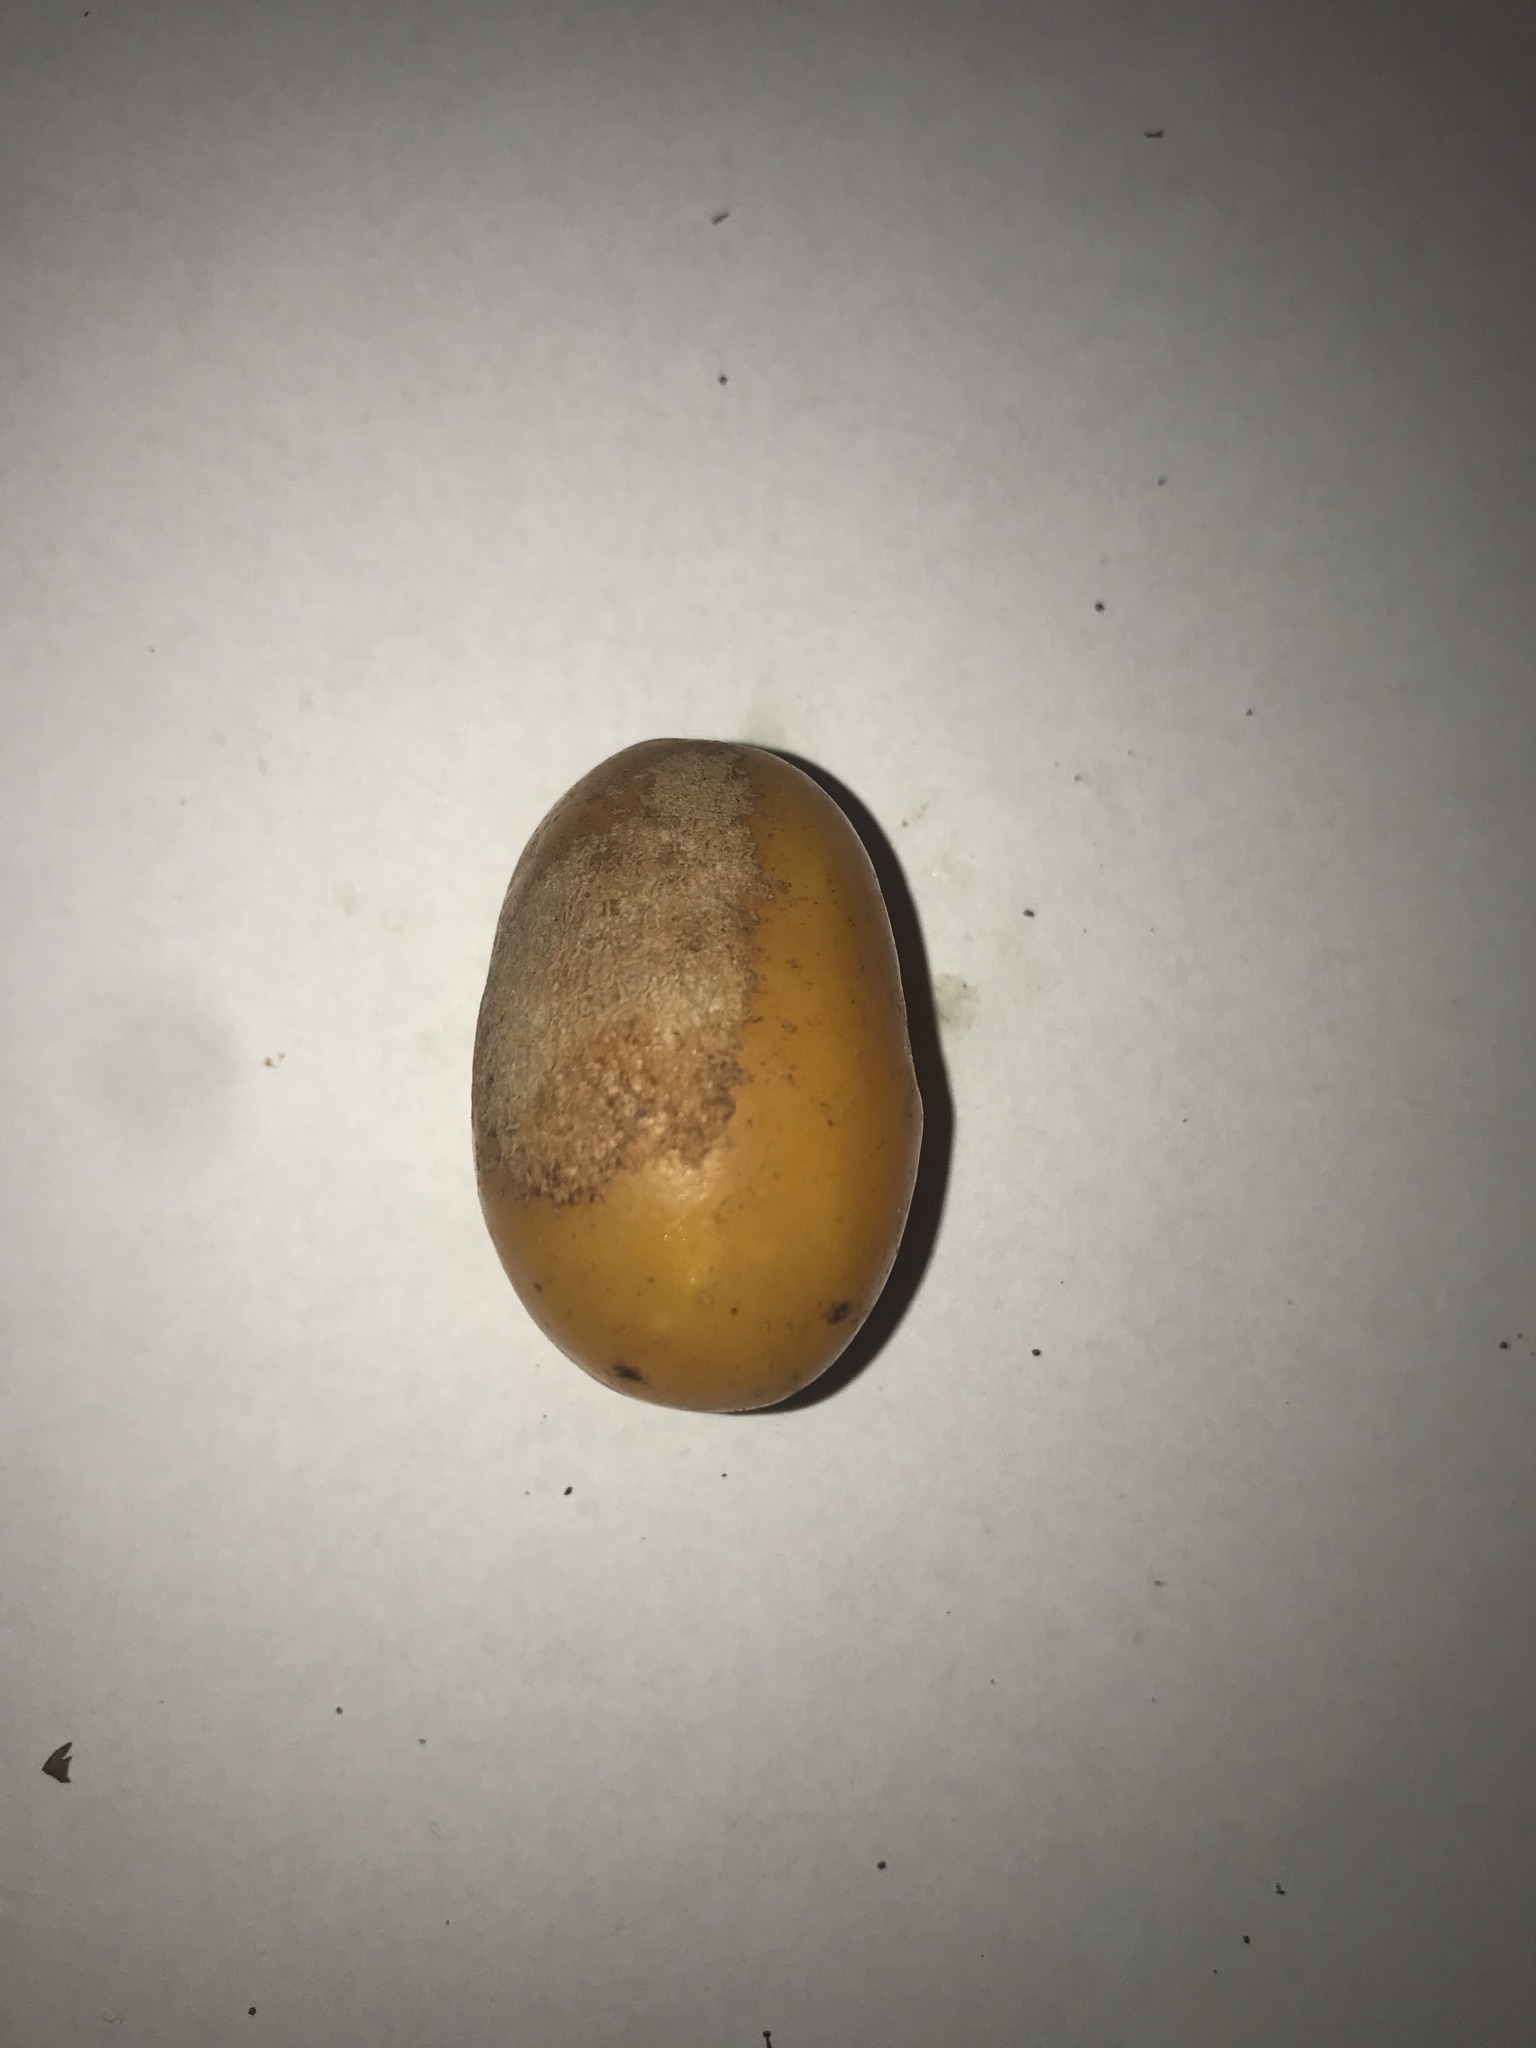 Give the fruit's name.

siriguela
